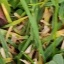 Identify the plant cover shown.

grass
